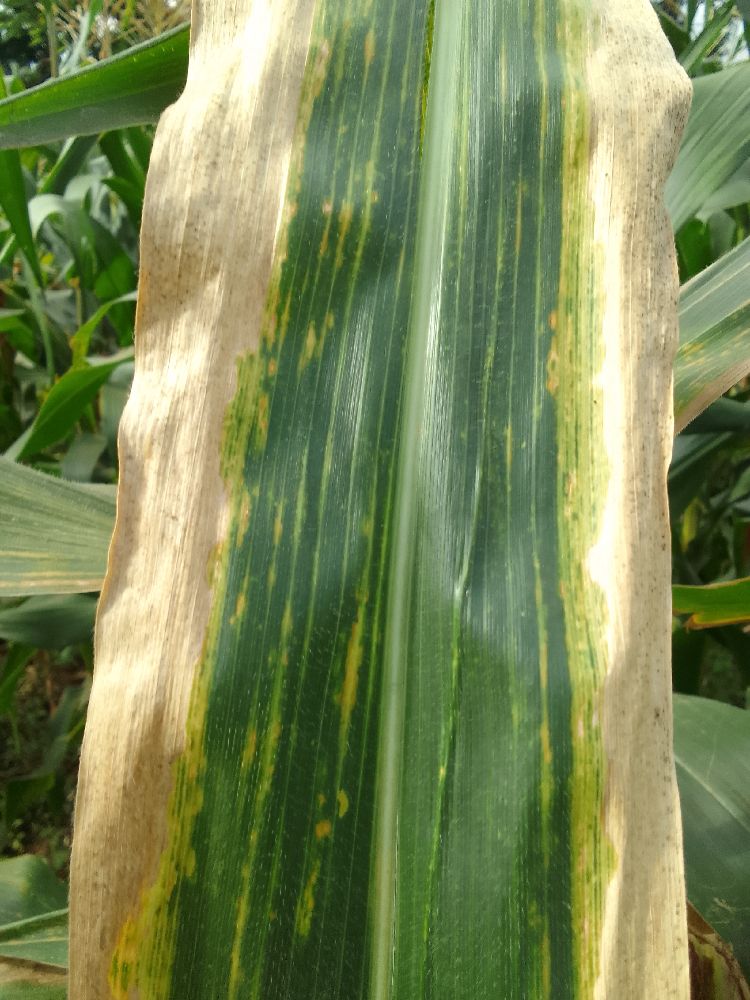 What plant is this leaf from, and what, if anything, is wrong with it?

maize, maize lethal necrosis
